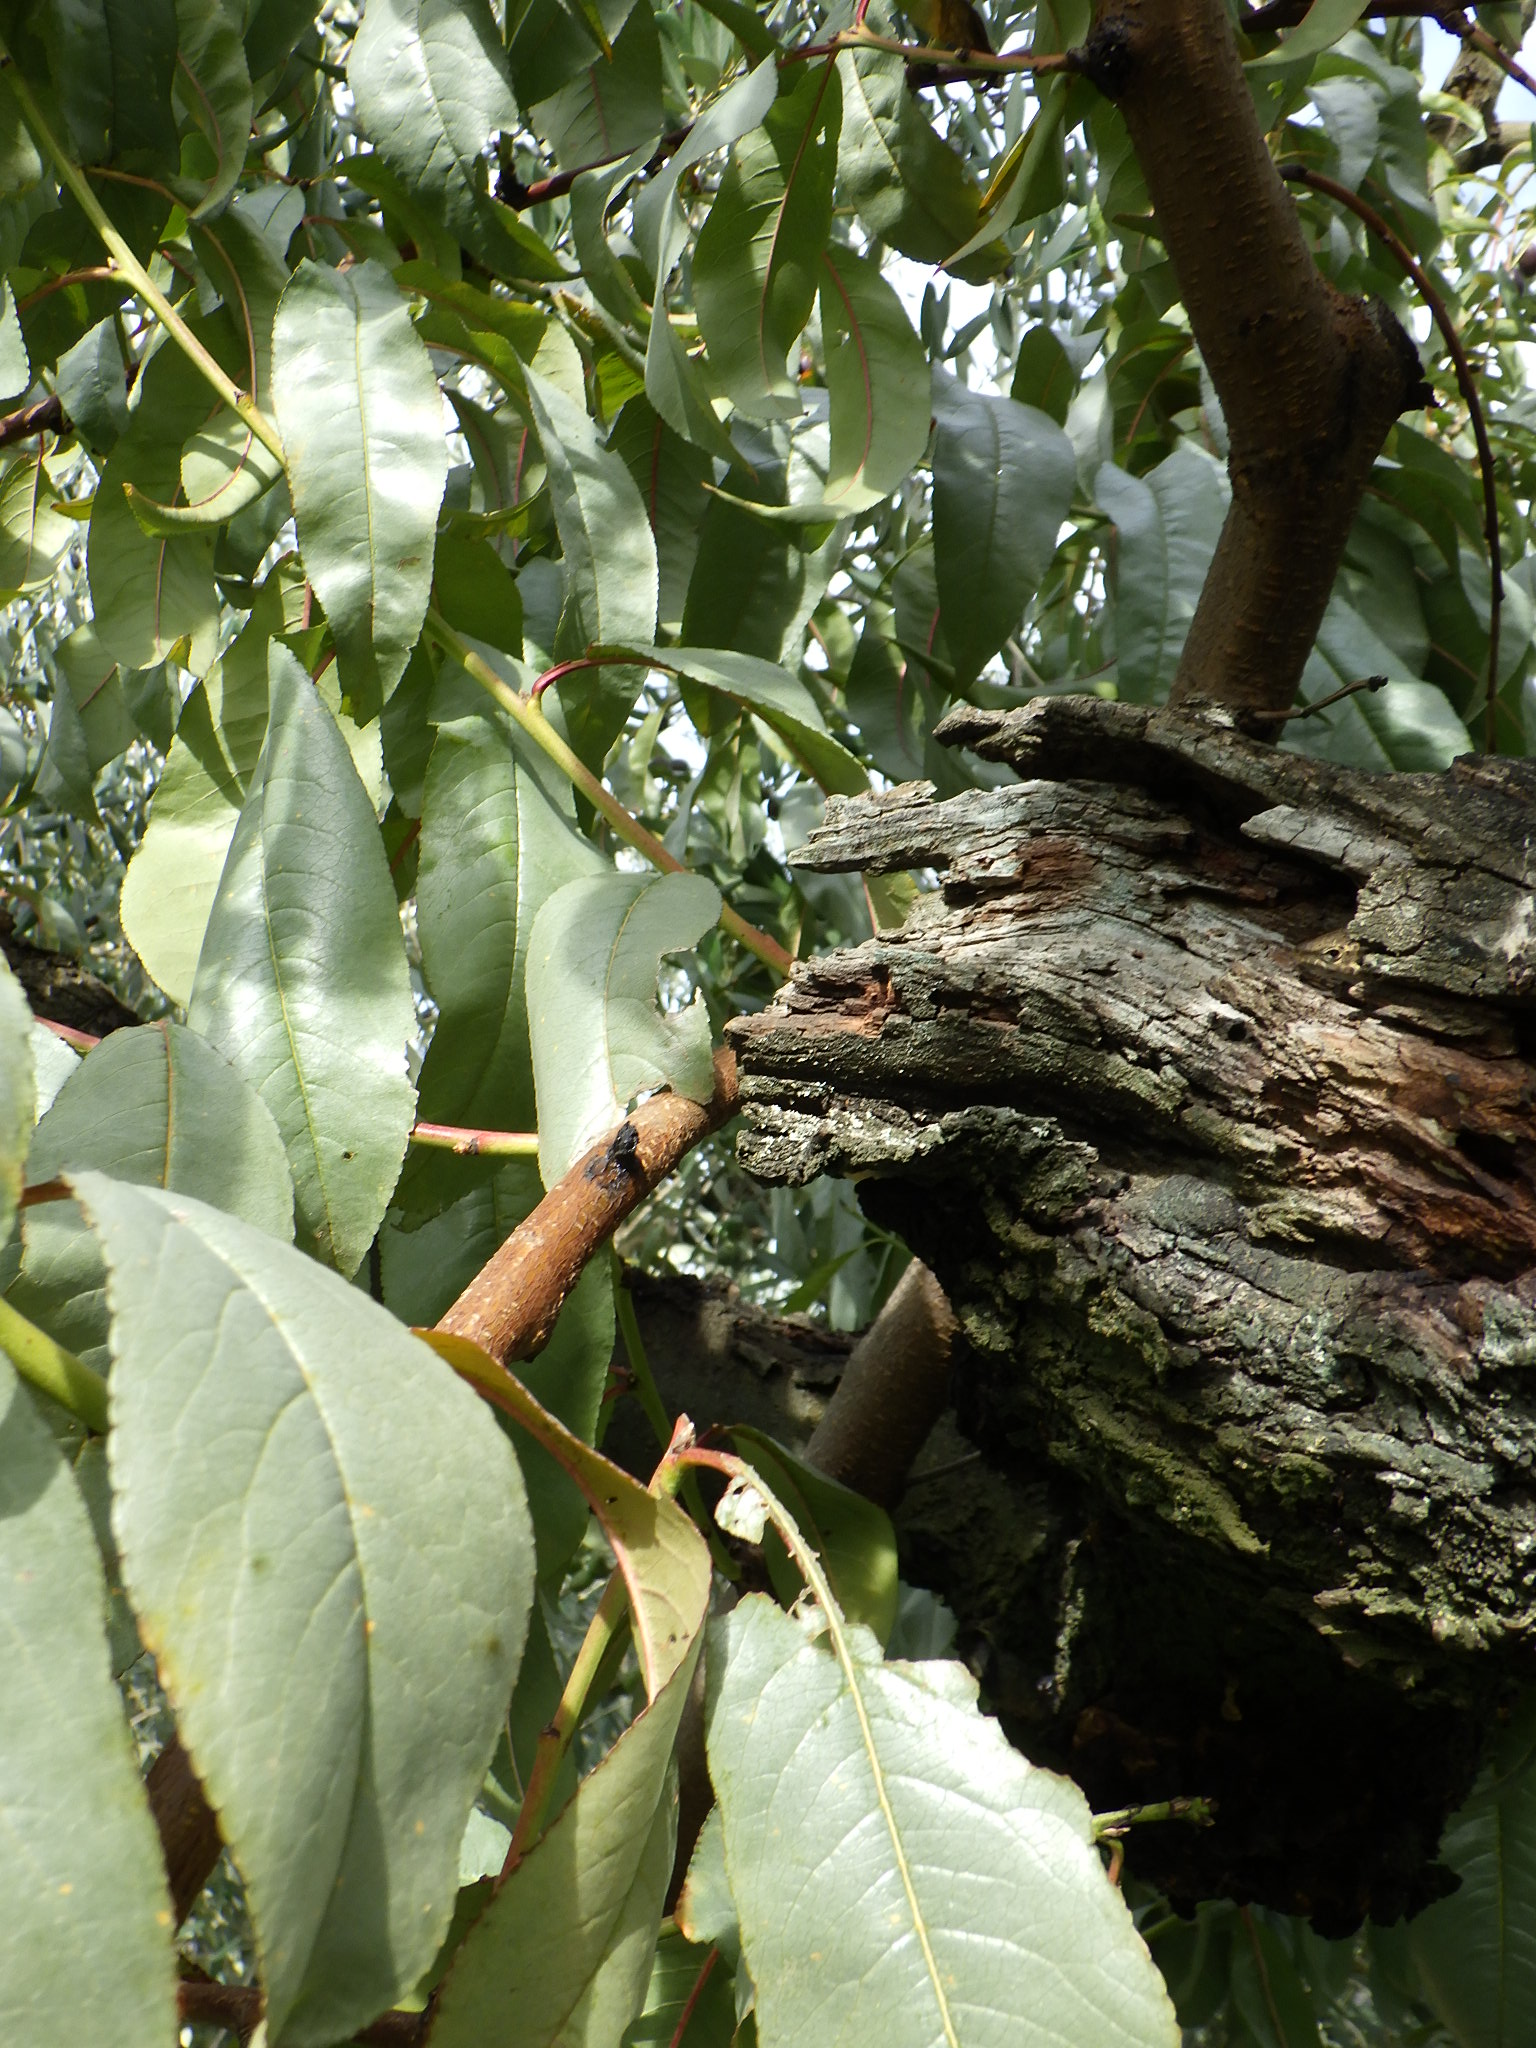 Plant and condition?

peach, mechanical damage
